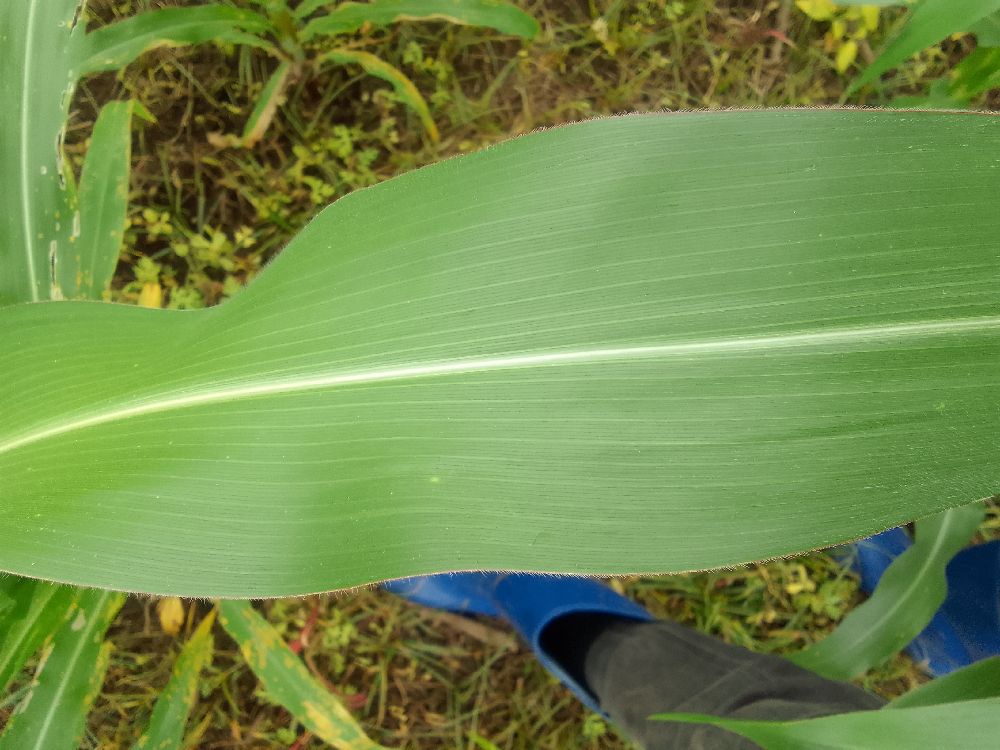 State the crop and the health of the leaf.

maize, healthy
